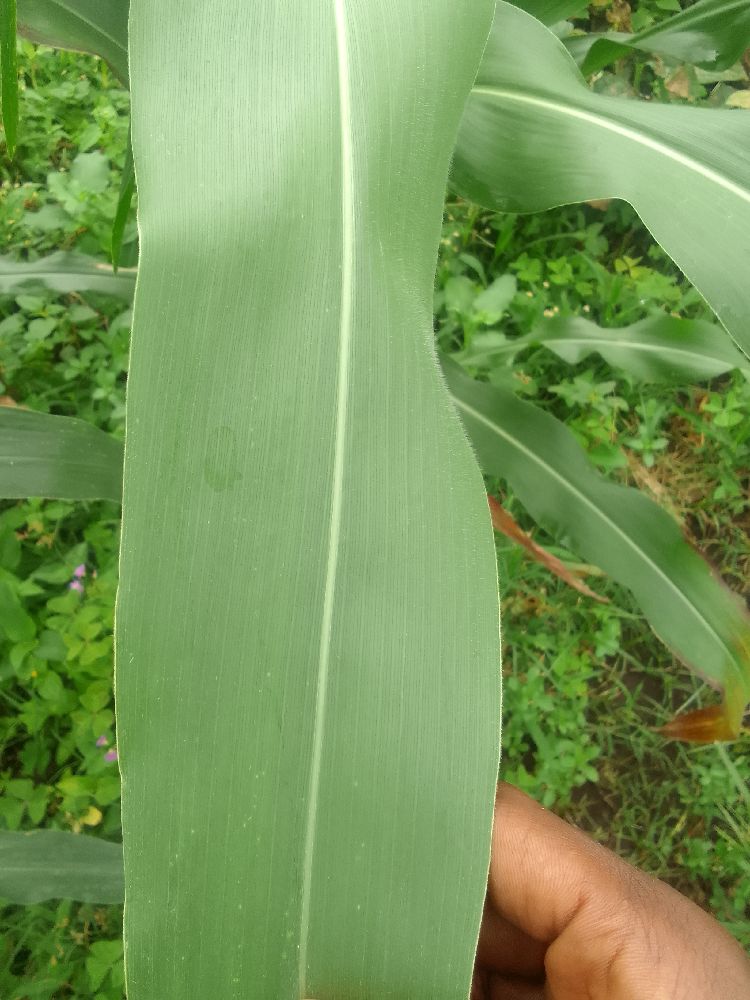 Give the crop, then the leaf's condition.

maize, healthy
